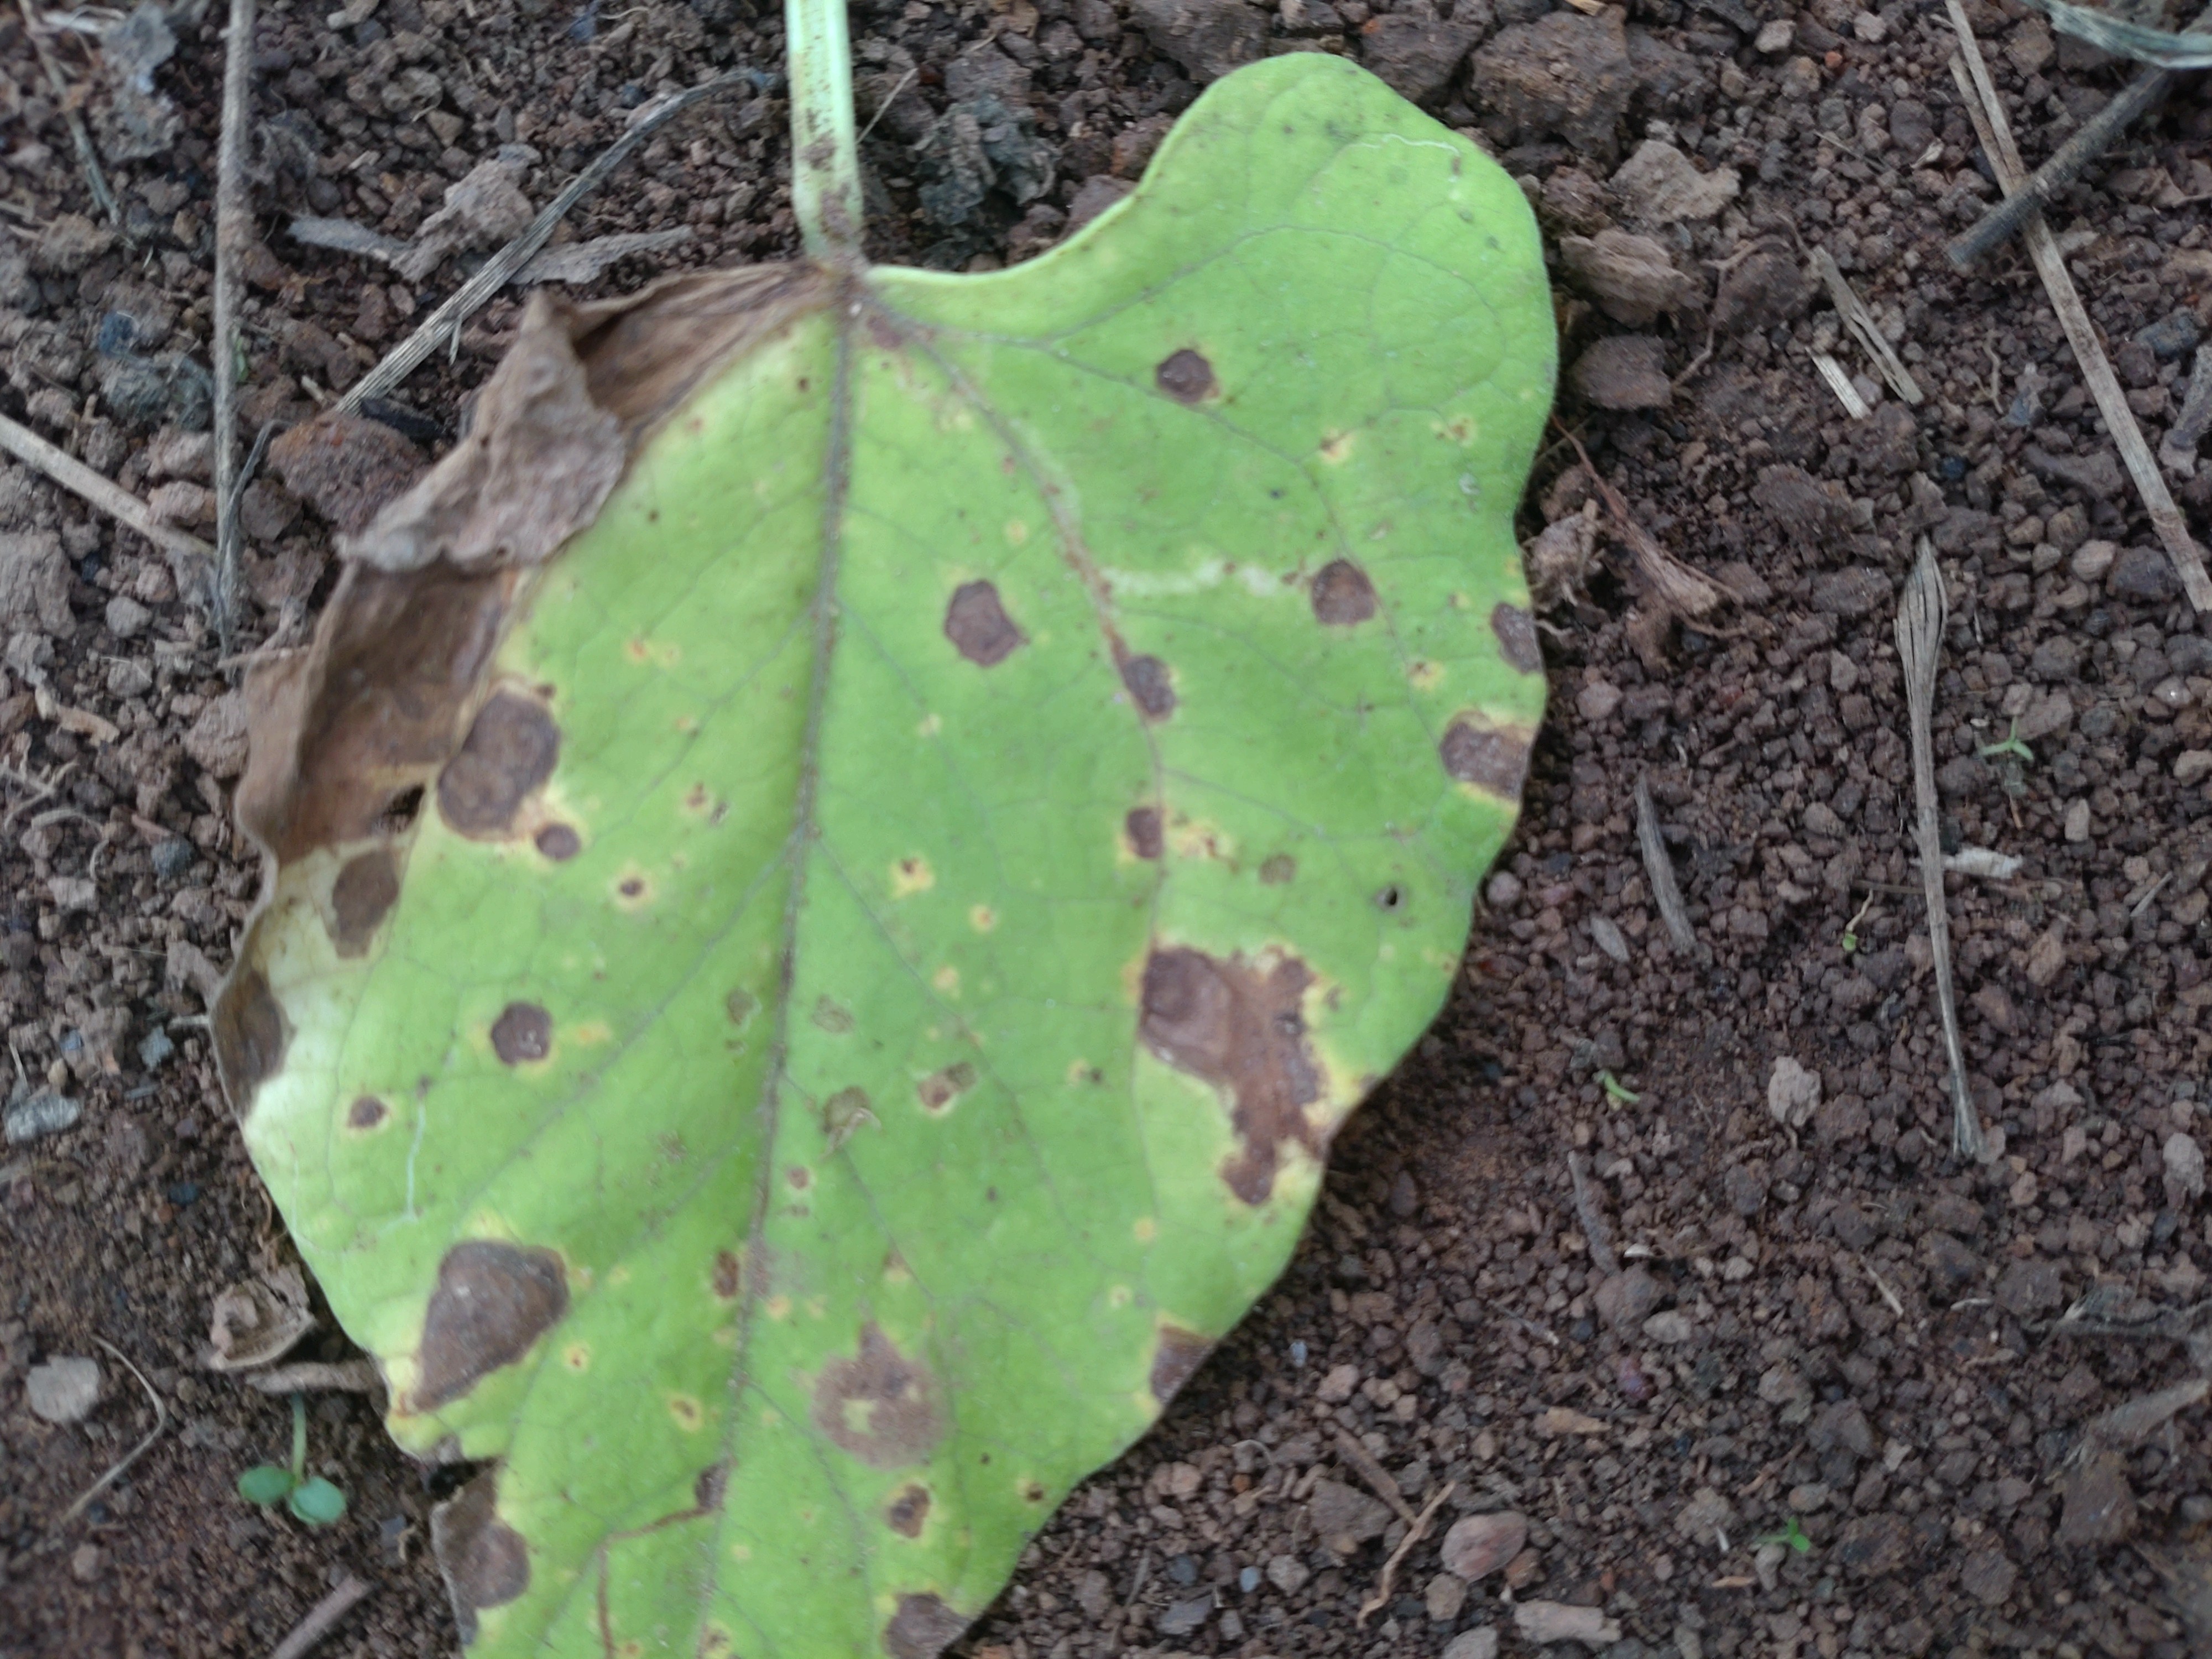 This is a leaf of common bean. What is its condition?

rust
